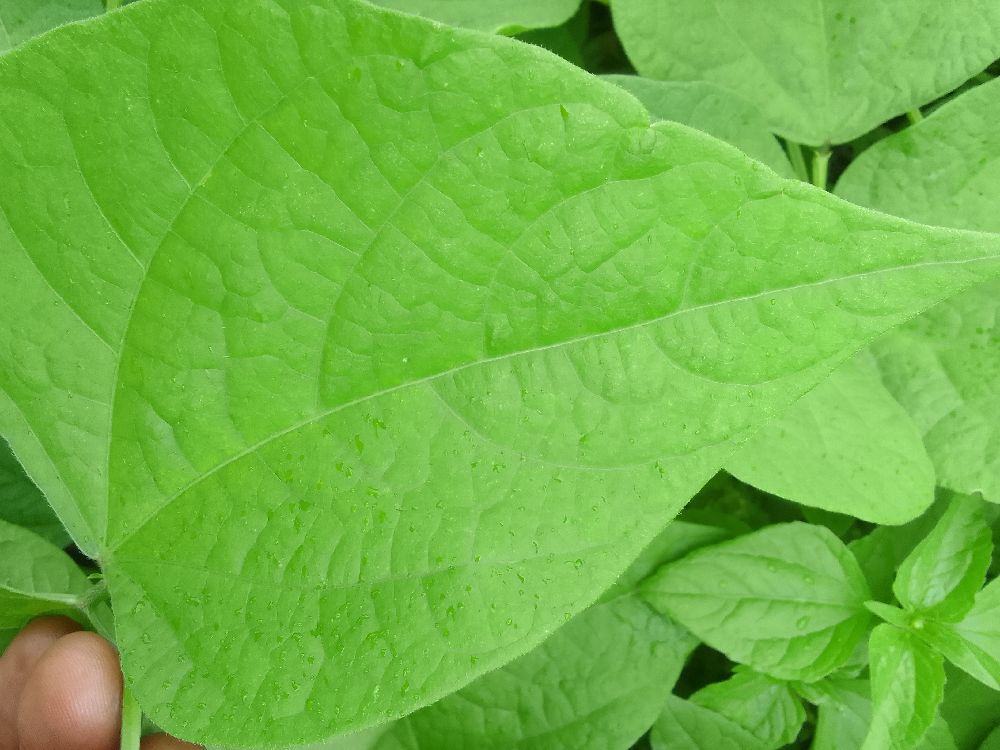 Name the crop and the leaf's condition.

common bean, healthy
